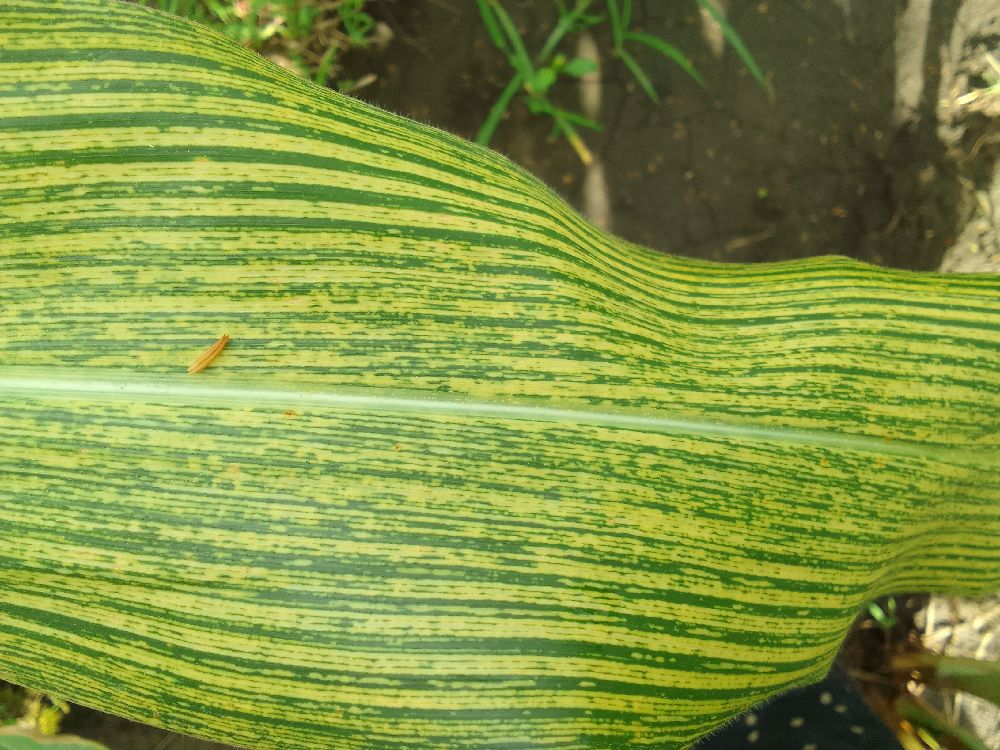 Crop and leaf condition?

maize, maize streak virus
